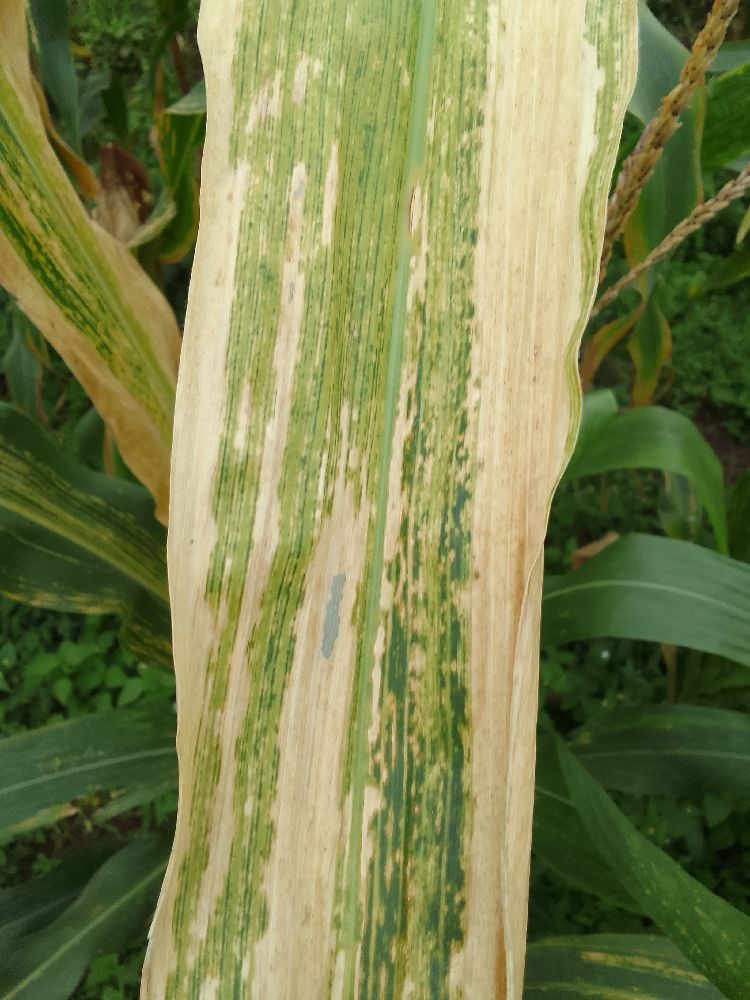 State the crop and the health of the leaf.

maize, maize lethal necrosis
